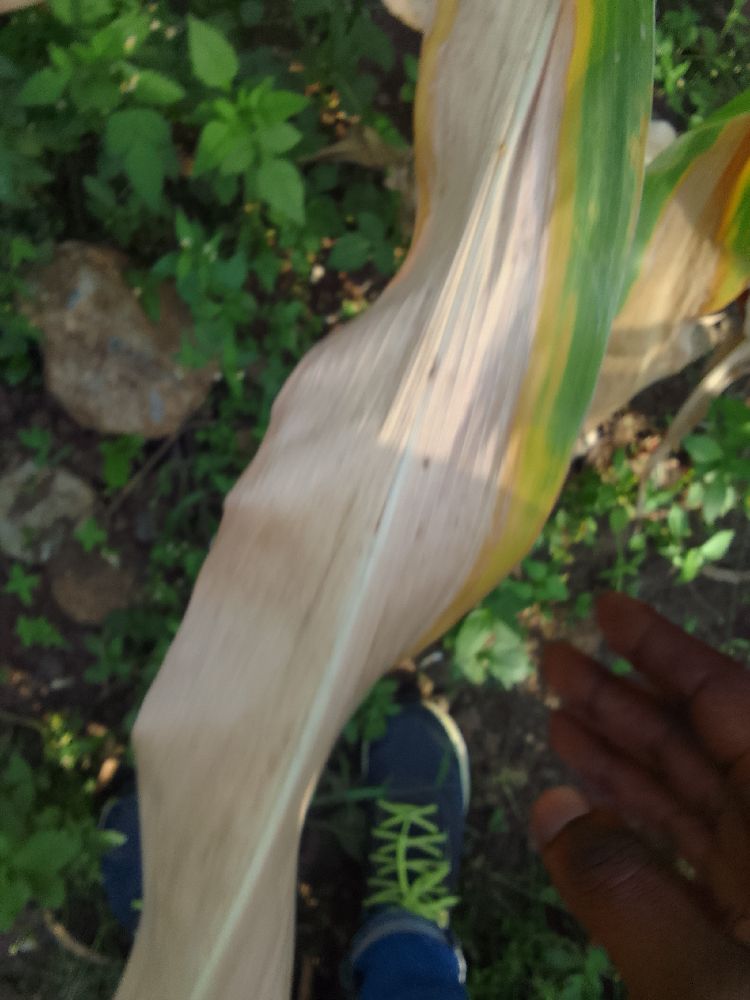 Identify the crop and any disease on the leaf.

maize, maize lethal necrosis
